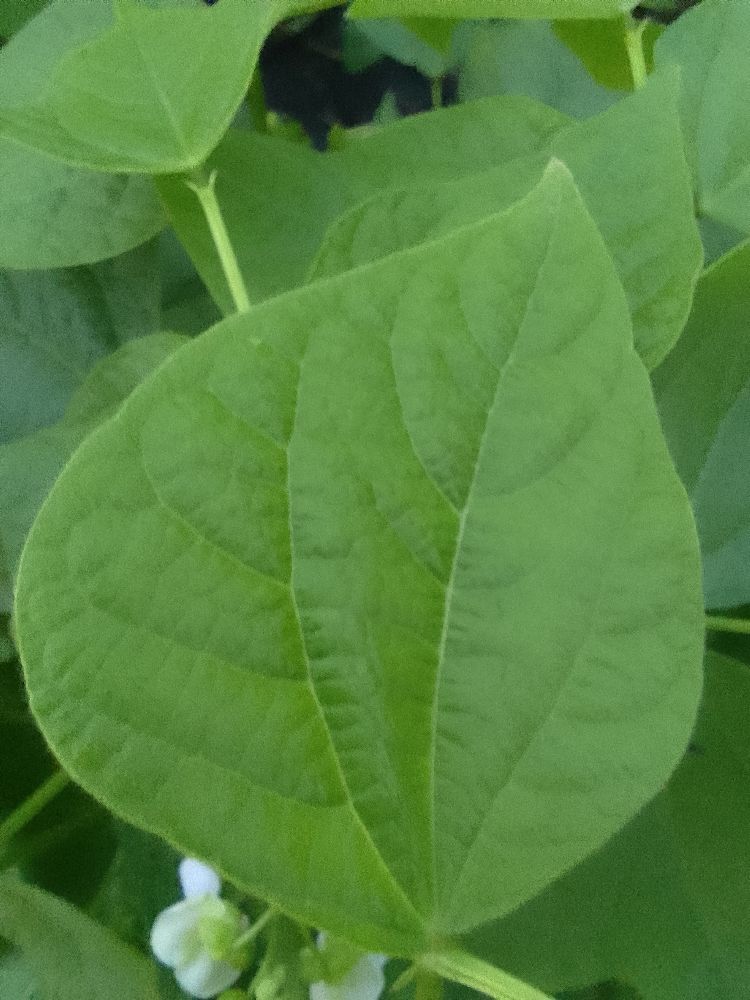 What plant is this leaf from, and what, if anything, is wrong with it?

common bean, healthy
